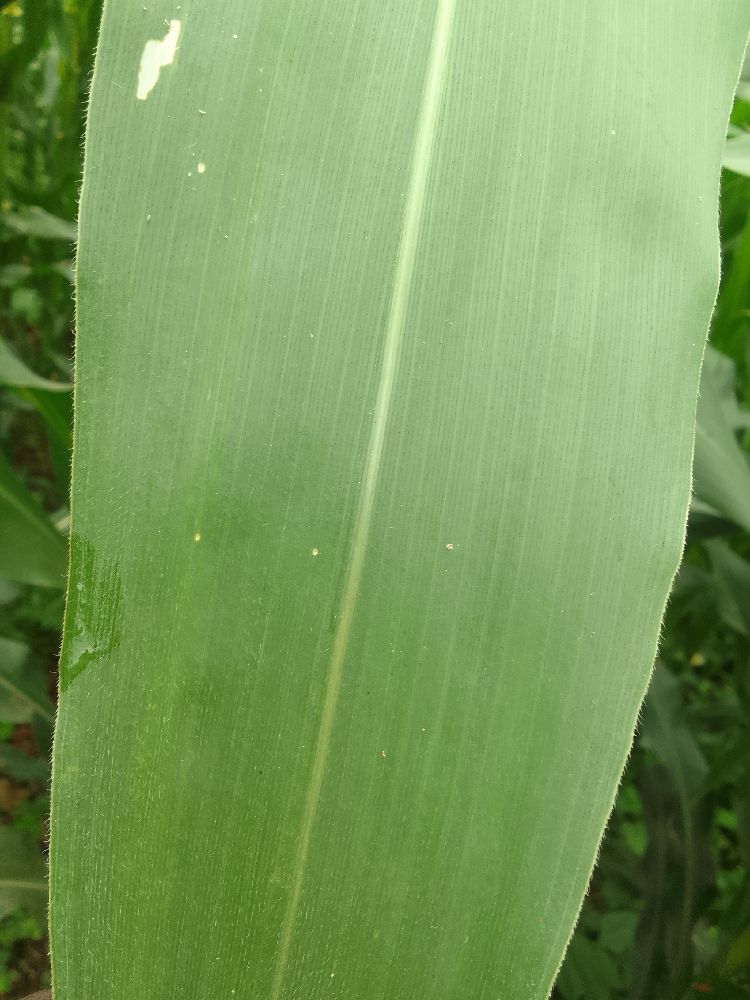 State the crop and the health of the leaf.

maize, healthy
